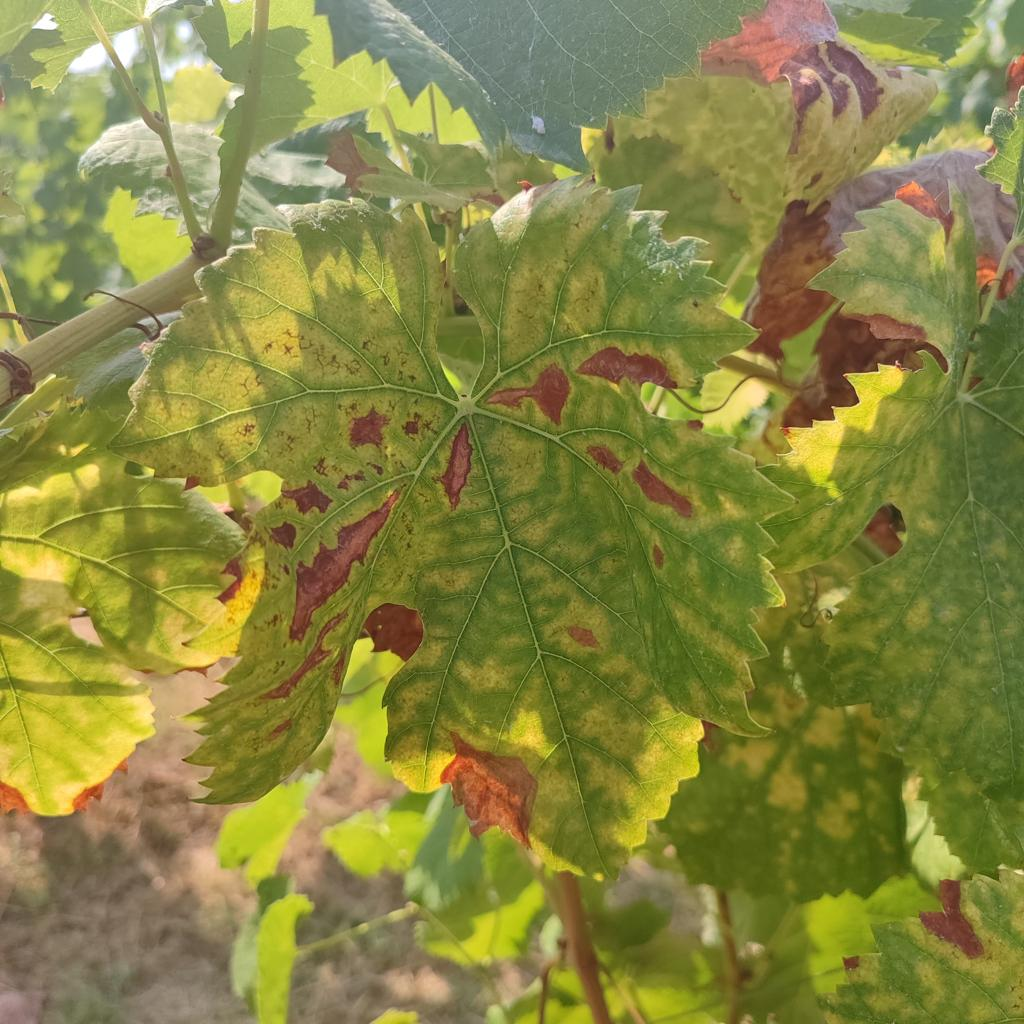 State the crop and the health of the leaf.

grapevine, esca complex
